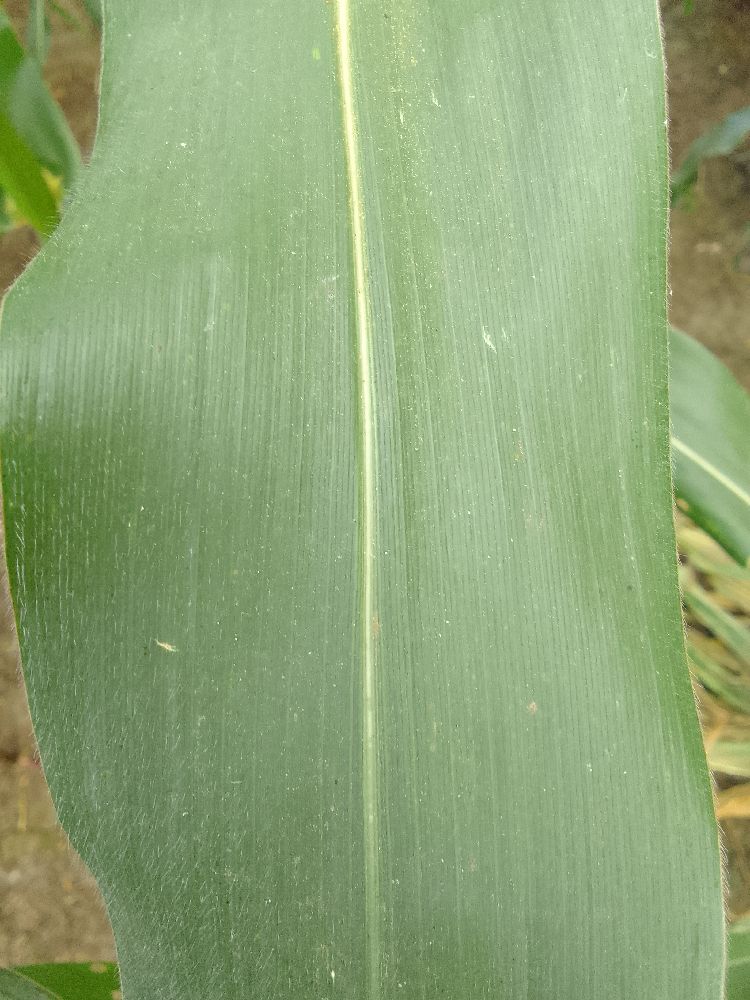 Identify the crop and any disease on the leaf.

maize, healthy
